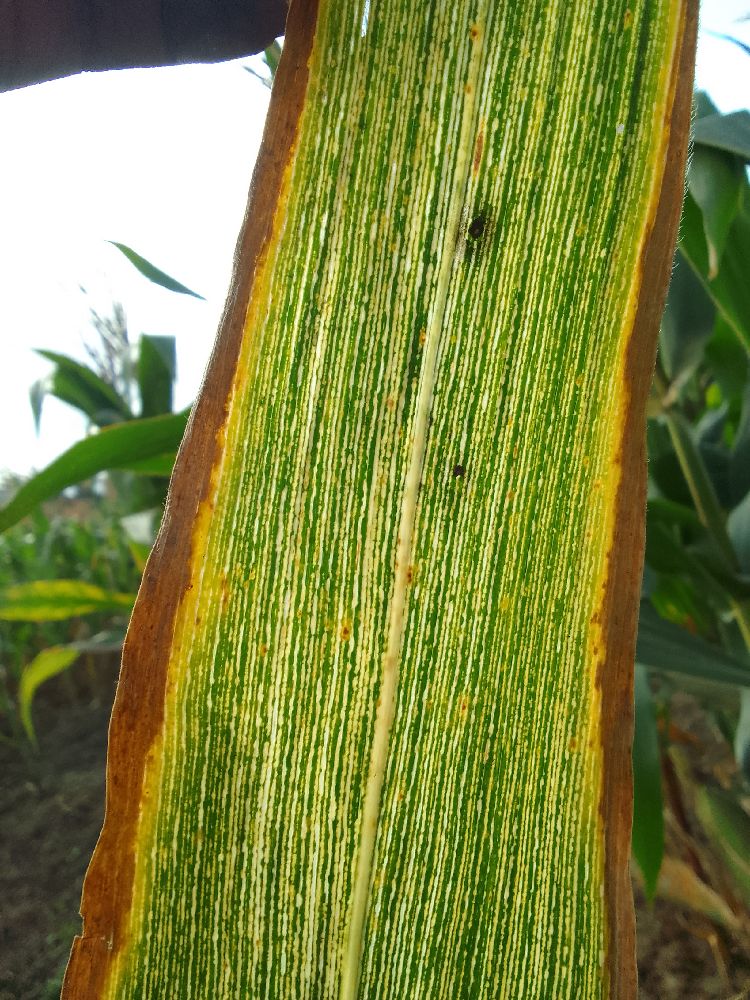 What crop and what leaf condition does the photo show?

maize, maize streak virus
